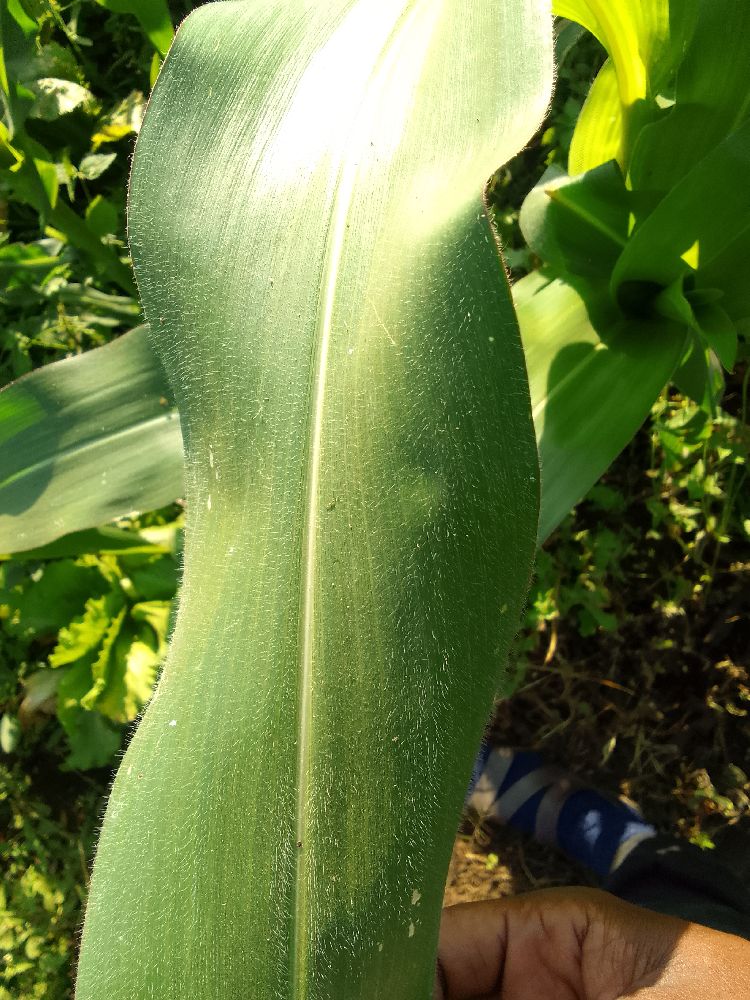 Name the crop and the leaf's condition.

maize, healthy
